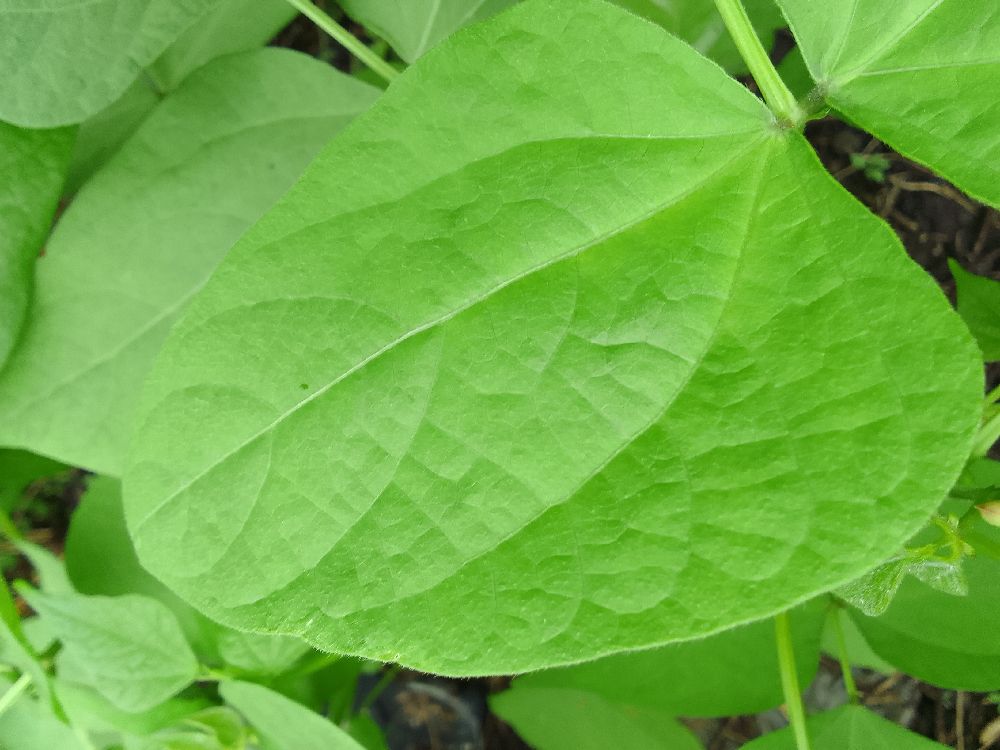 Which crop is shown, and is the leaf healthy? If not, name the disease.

common bean, healthy
